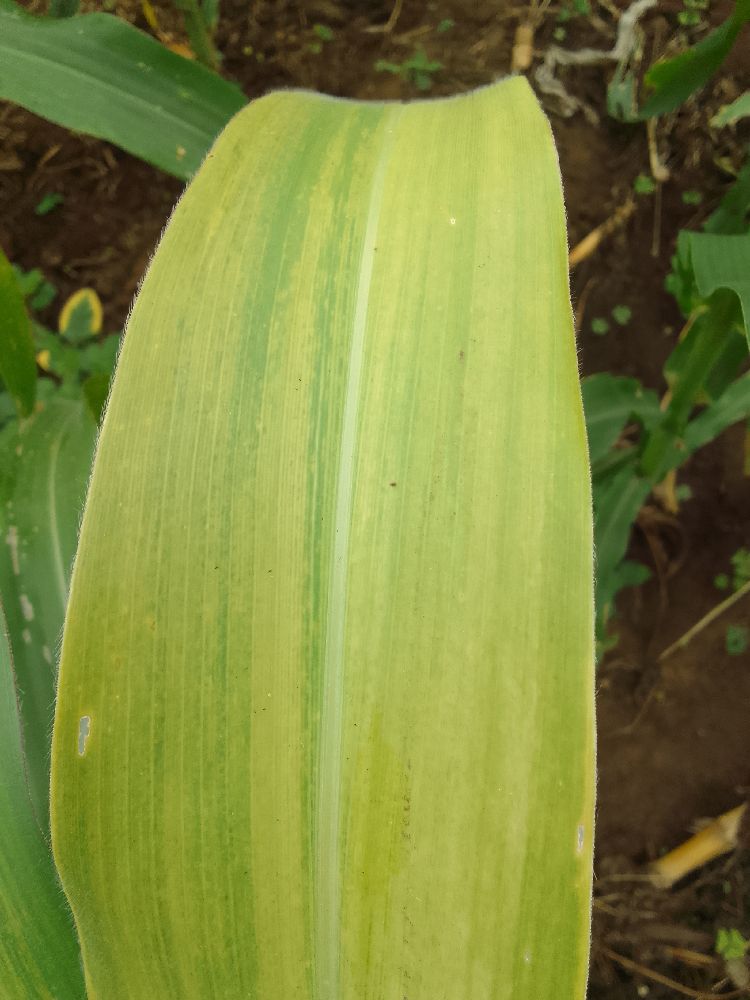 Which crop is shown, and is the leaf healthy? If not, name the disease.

maize, maize lethal necrosis
